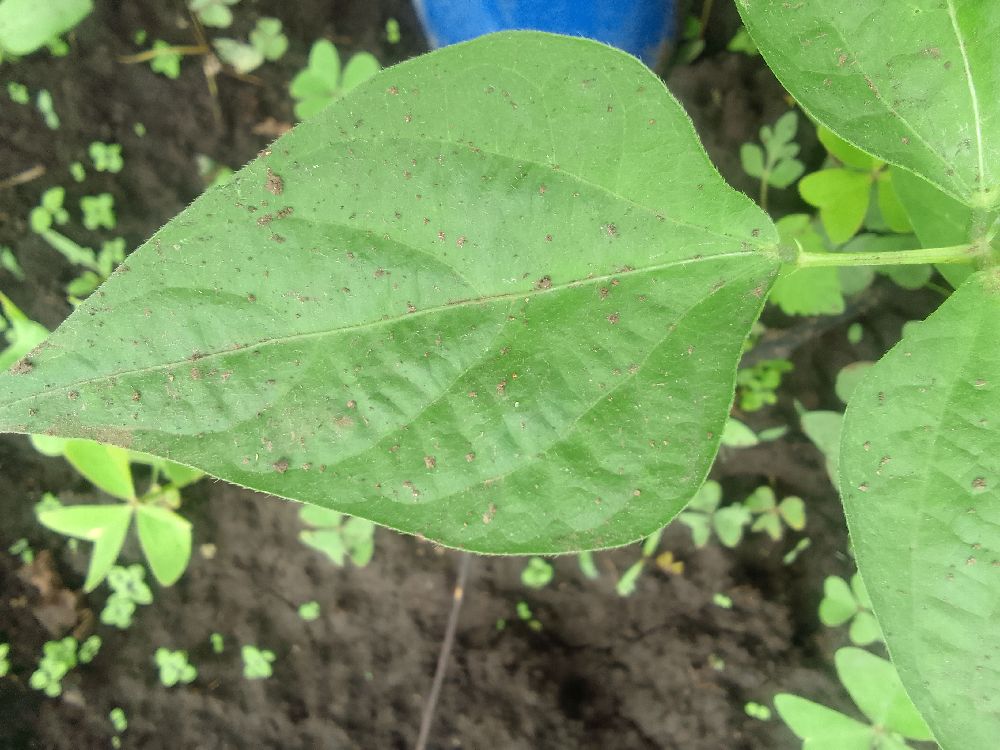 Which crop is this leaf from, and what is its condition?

common bean, healthy
